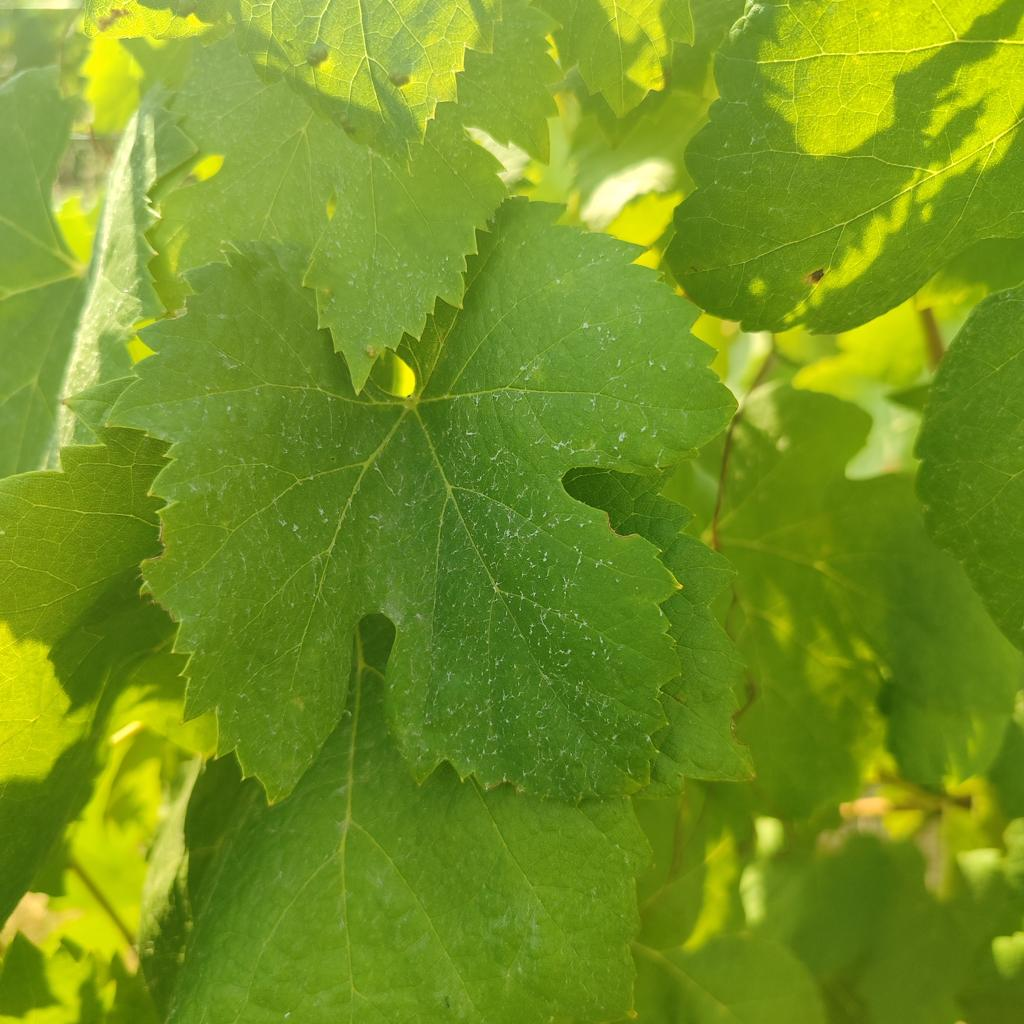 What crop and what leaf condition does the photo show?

grapevine, healthy
